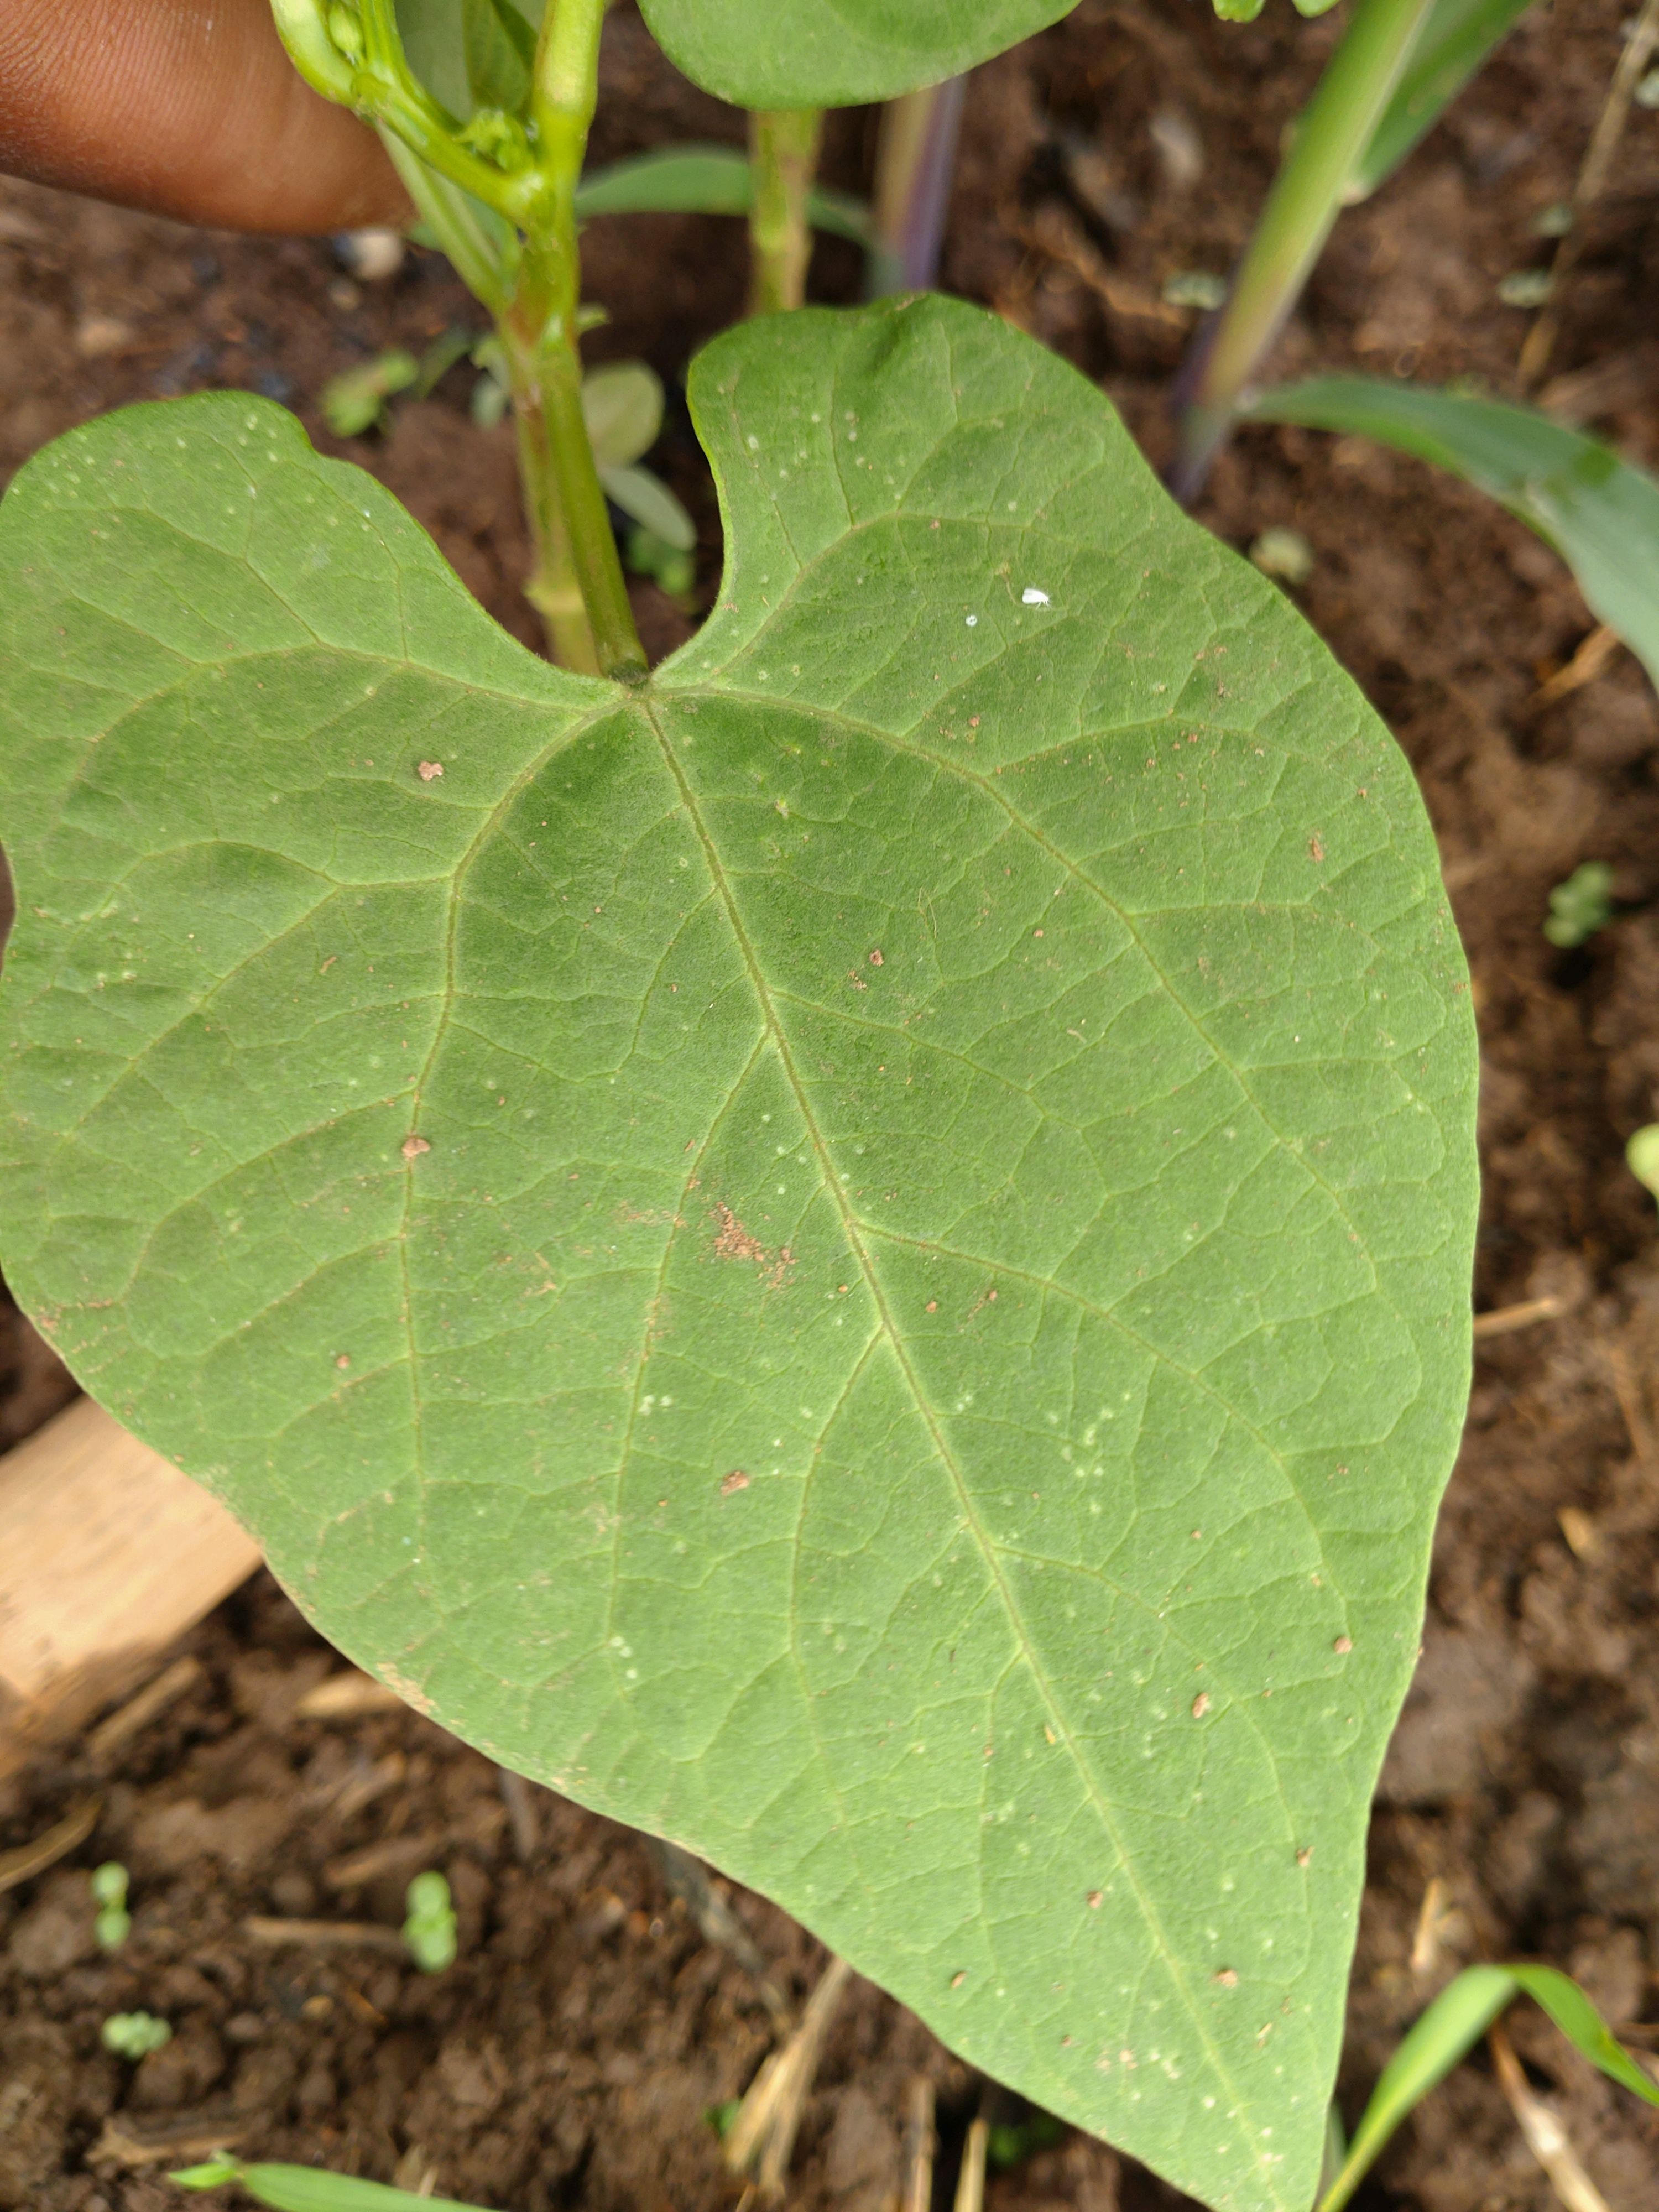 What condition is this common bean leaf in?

healthy
